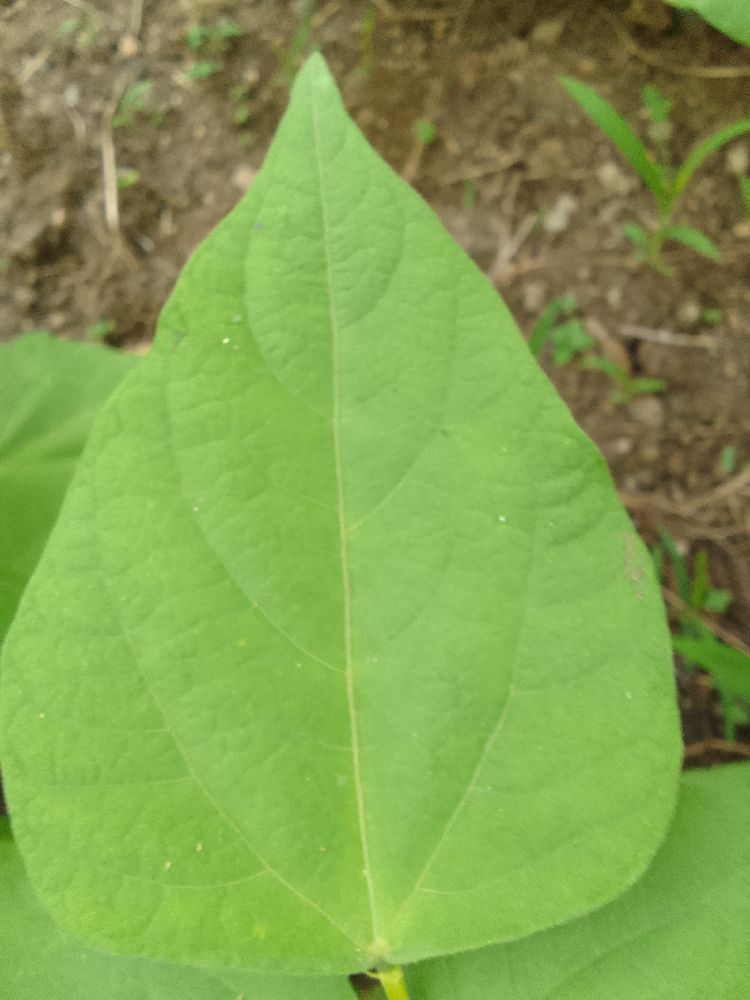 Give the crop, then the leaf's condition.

common bean, healthy
